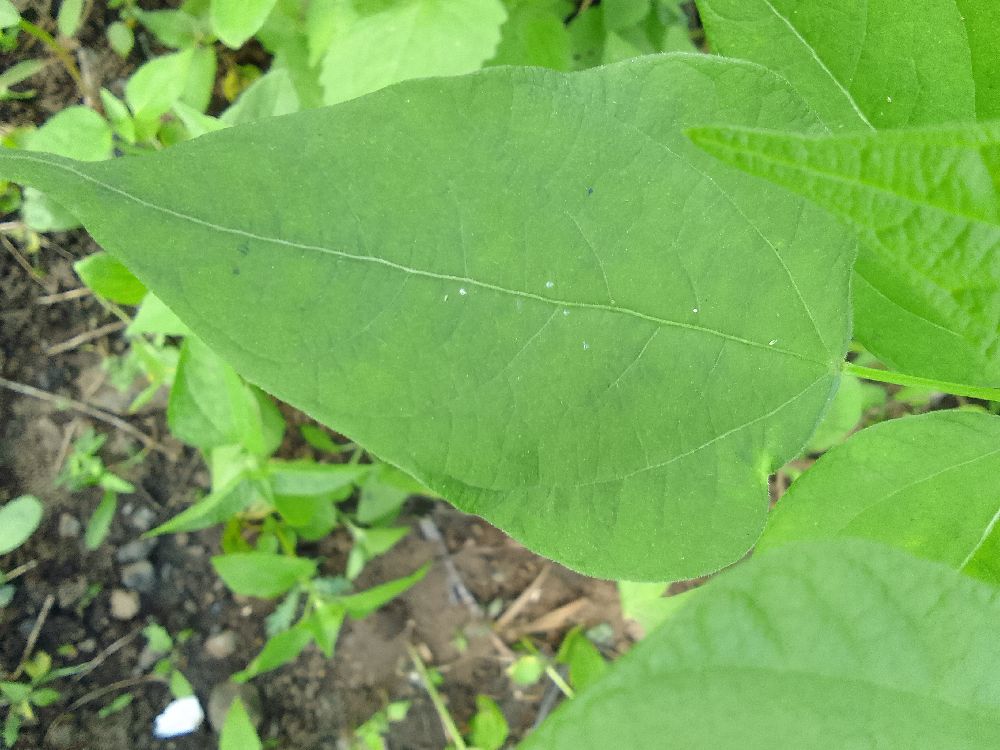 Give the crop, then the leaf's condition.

common bean, healthy
